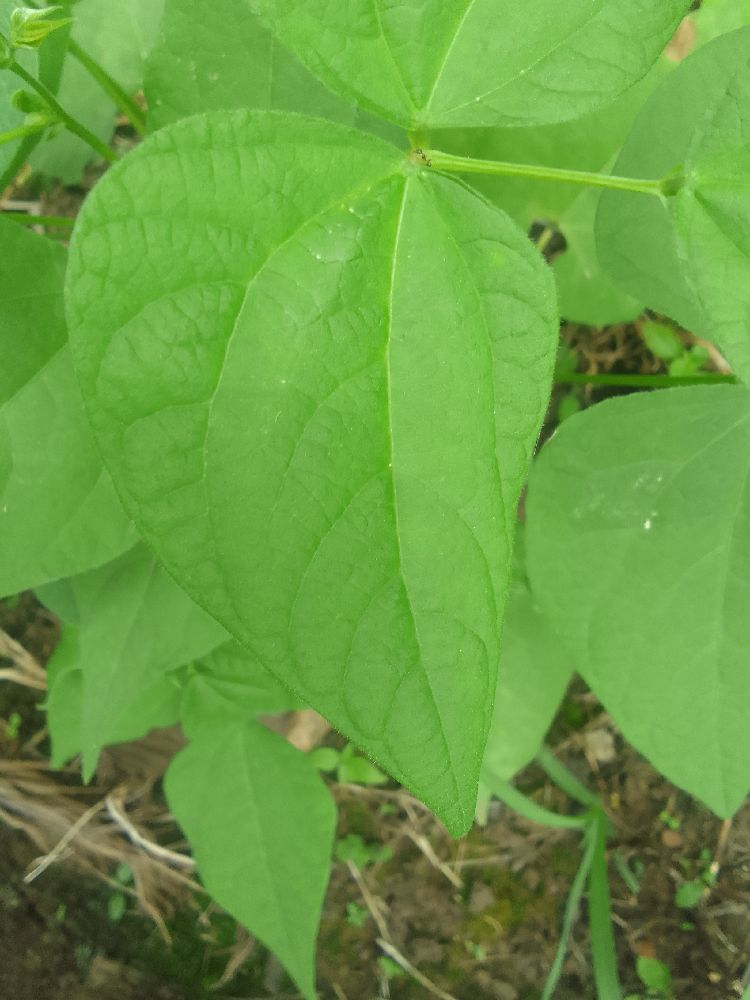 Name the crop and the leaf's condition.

common bean, healthy
